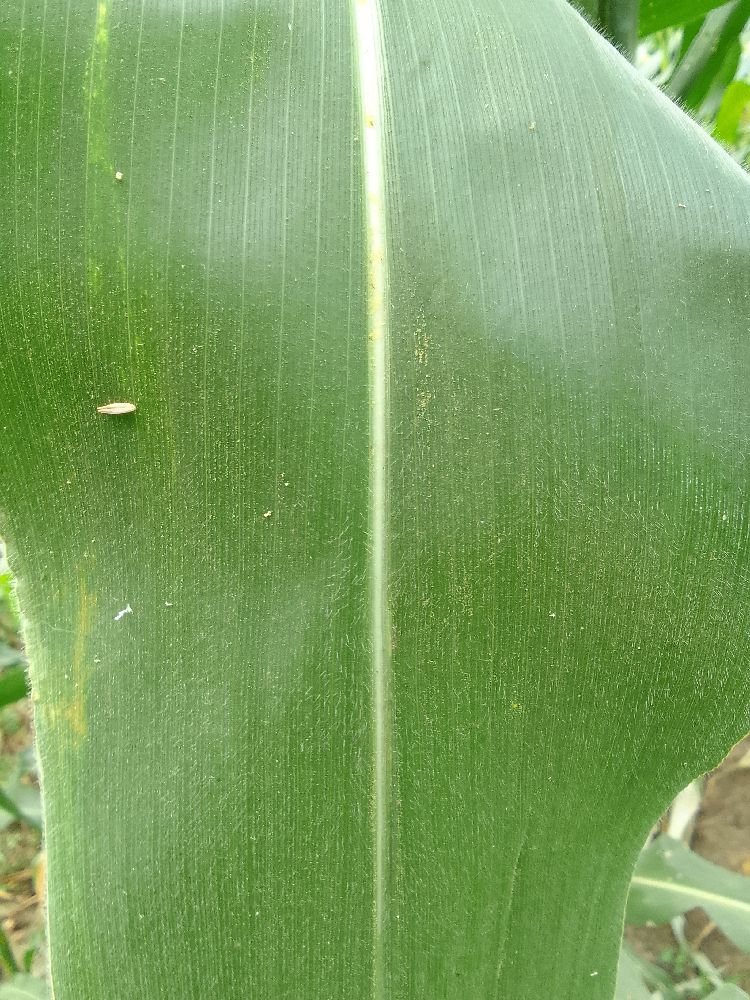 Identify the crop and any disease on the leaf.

maize, healthy
